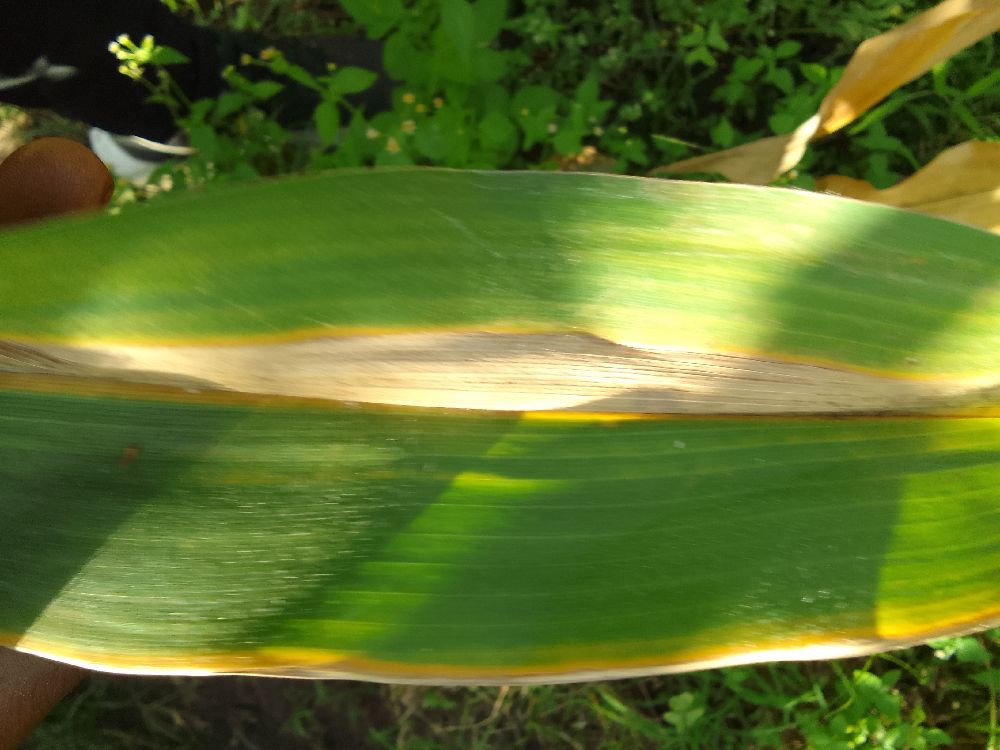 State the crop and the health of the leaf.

maize, maize lethal necrosis
